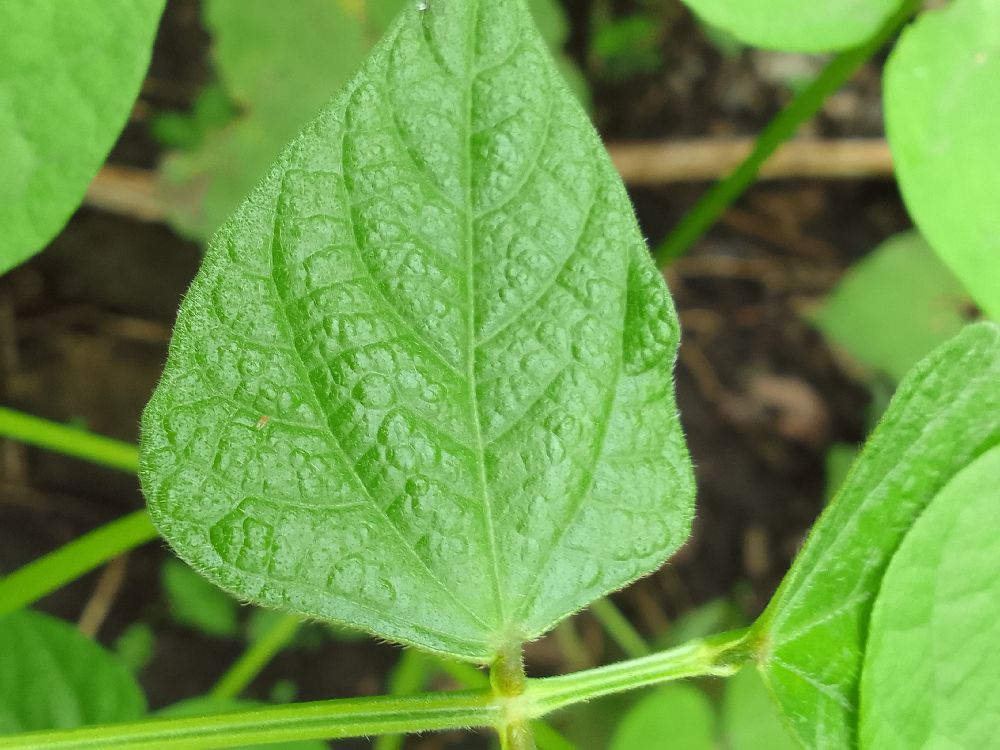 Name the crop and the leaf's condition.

common bean, healthy
